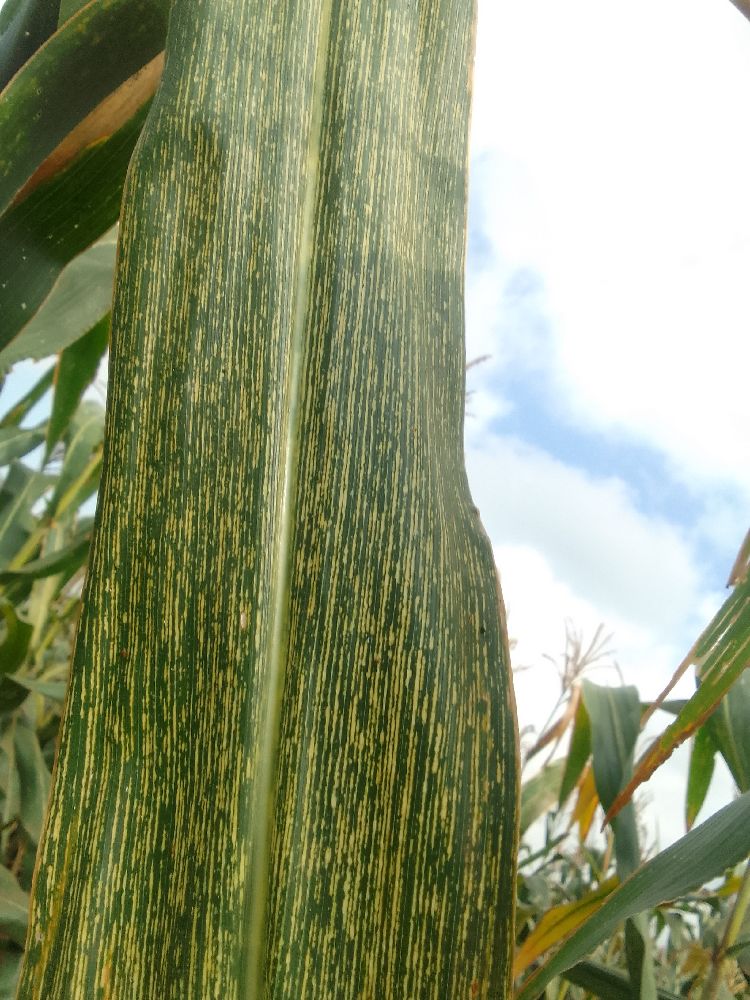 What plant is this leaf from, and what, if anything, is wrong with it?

maize, maize streak virus
